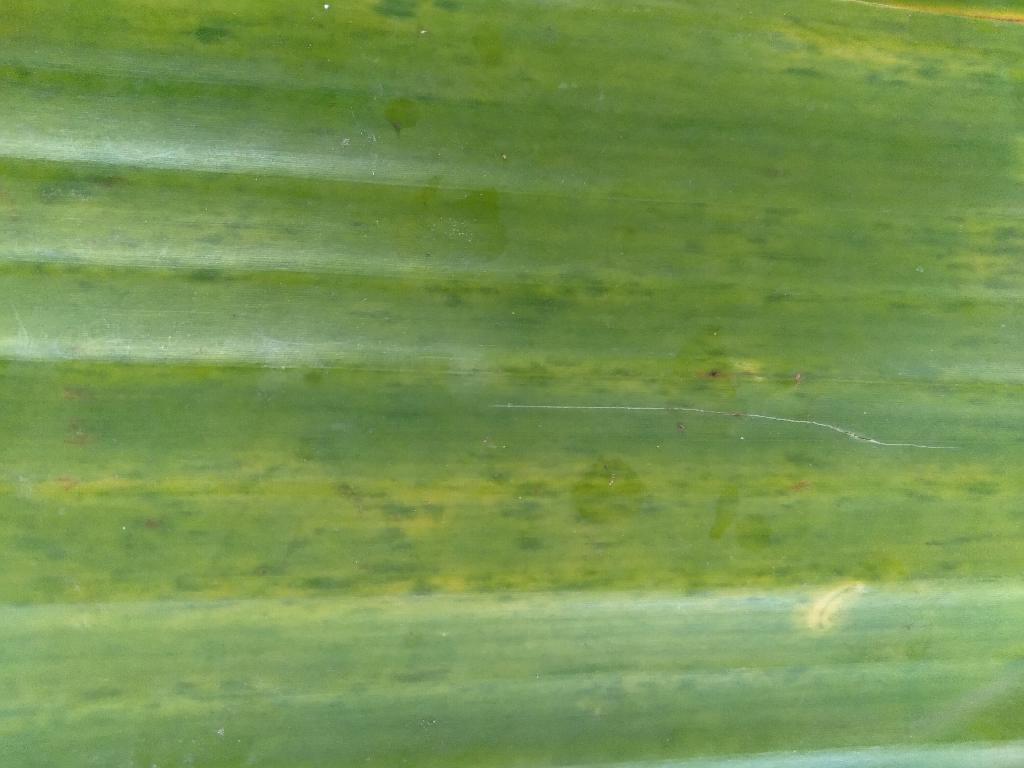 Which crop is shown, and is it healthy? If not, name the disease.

banana, fusarium wilt race 1
